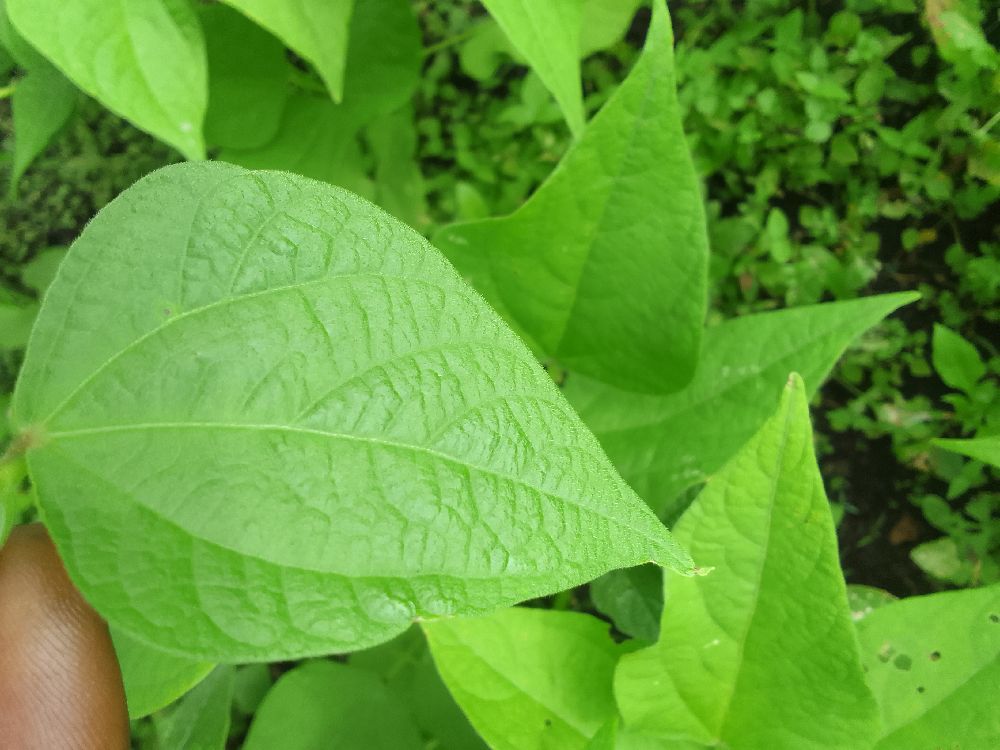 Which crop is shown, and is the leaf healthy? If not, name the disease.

common bean, healthy
